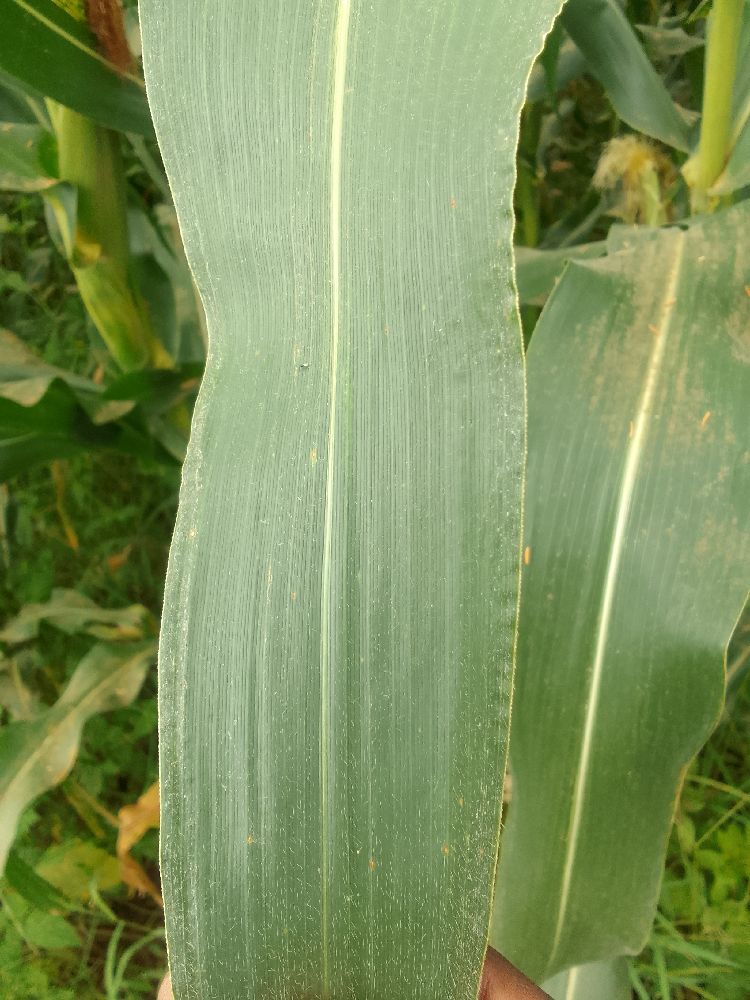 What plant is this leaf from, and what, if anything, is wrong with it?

maize, healthy
